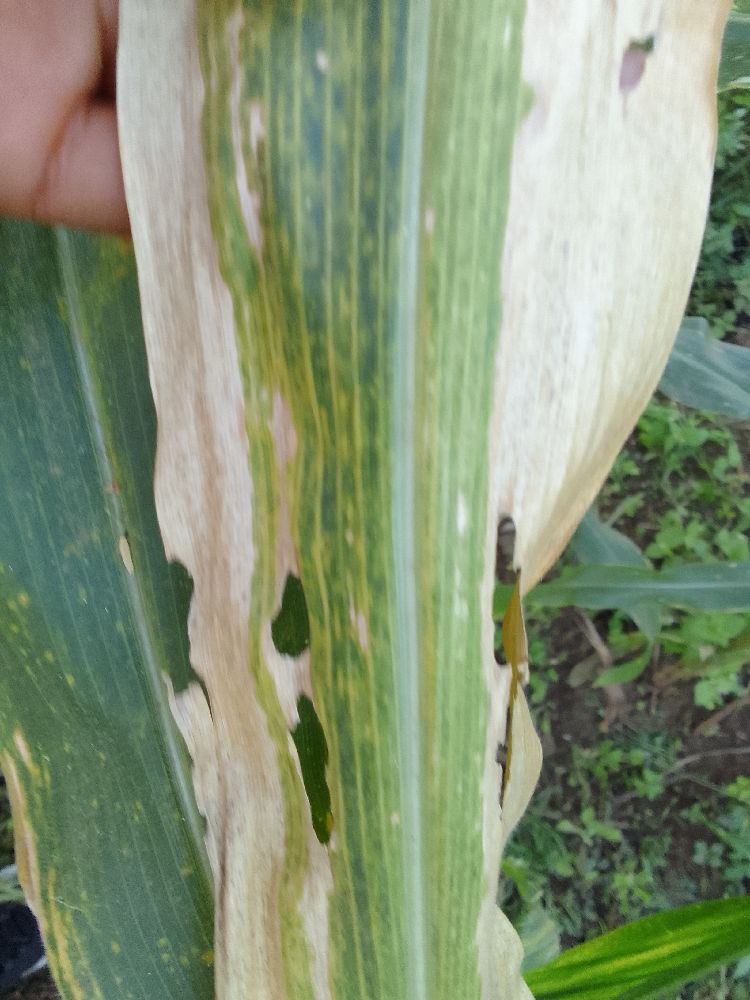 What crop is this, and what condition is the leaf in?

maize, maize lethal necrosis
